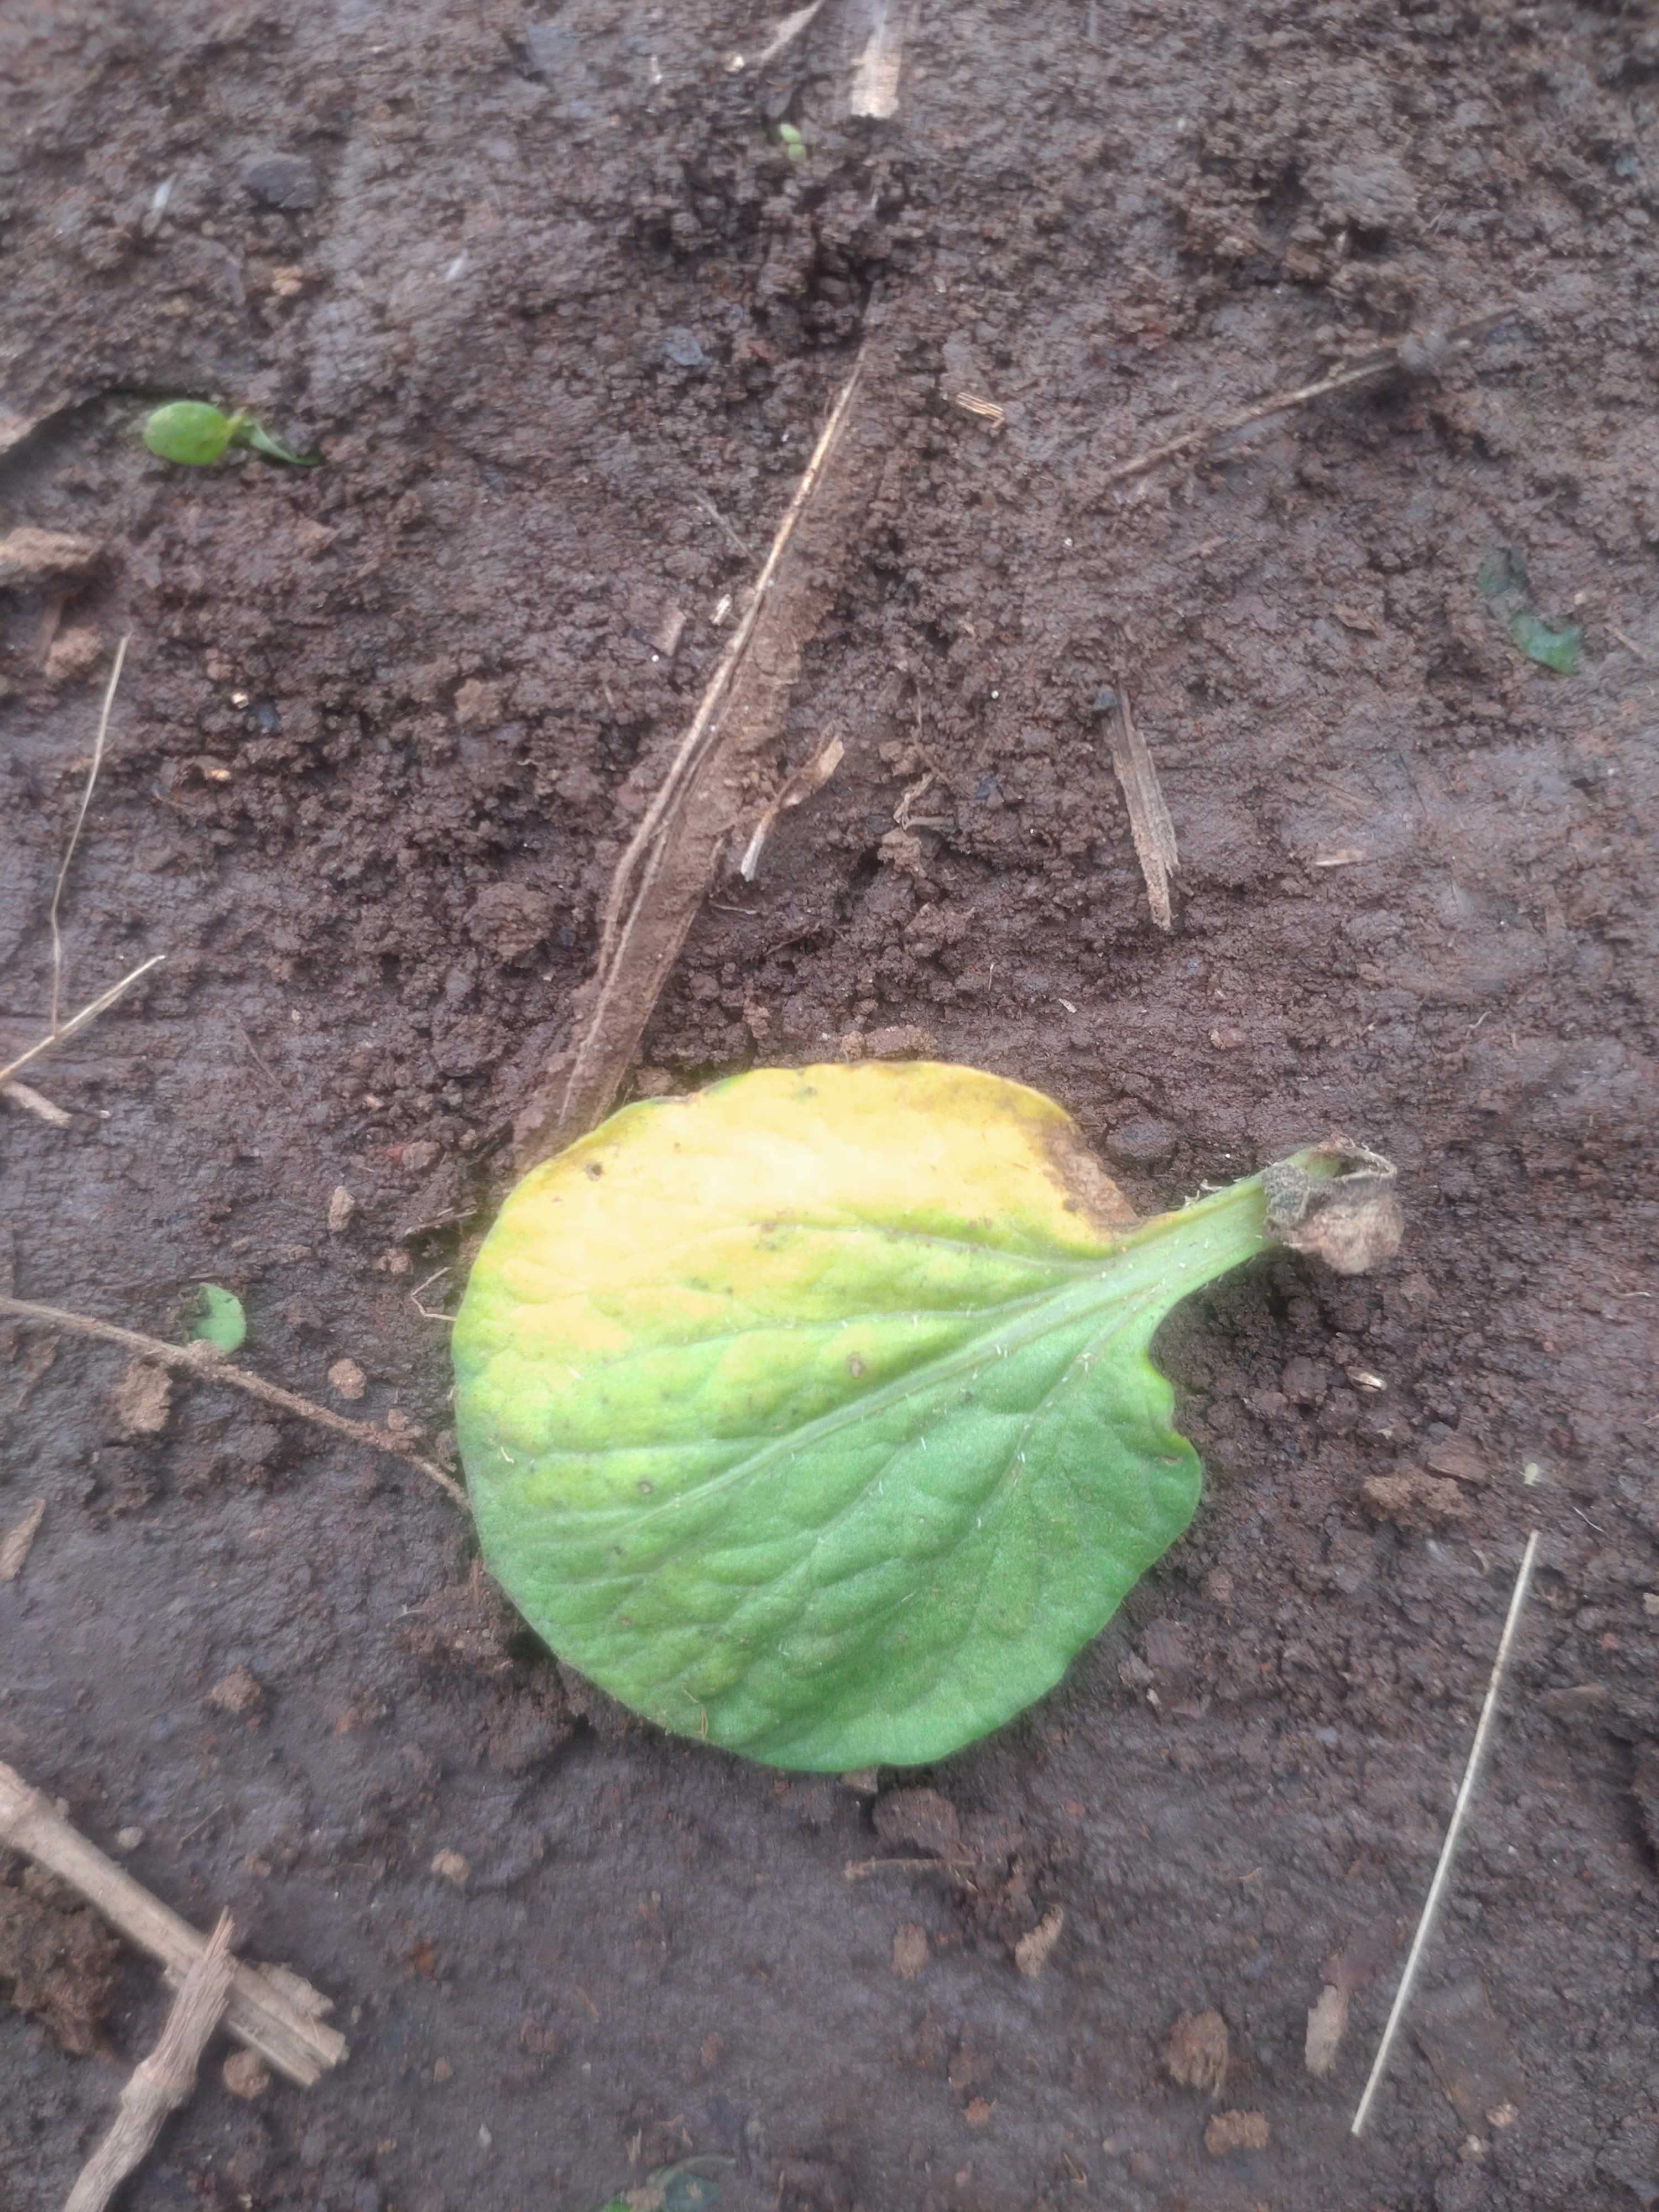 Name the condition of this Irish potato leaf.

late blight
